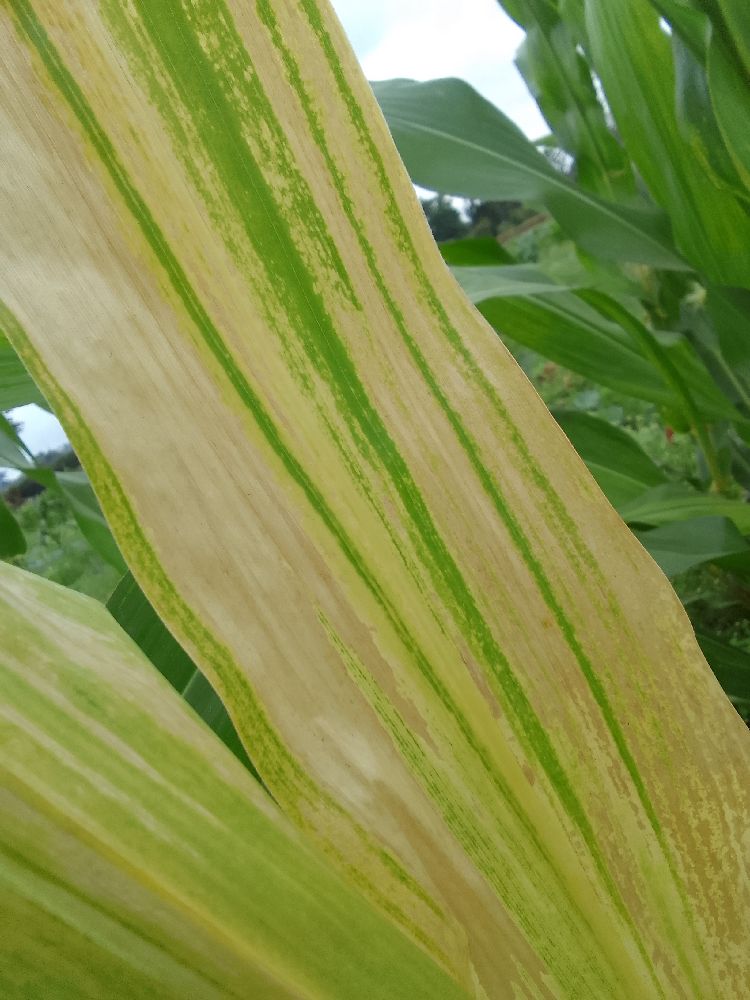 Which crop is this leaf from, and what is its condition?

maize, maize lethal necrosis
